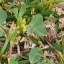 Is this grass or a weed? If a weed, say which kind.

unstructured weed
